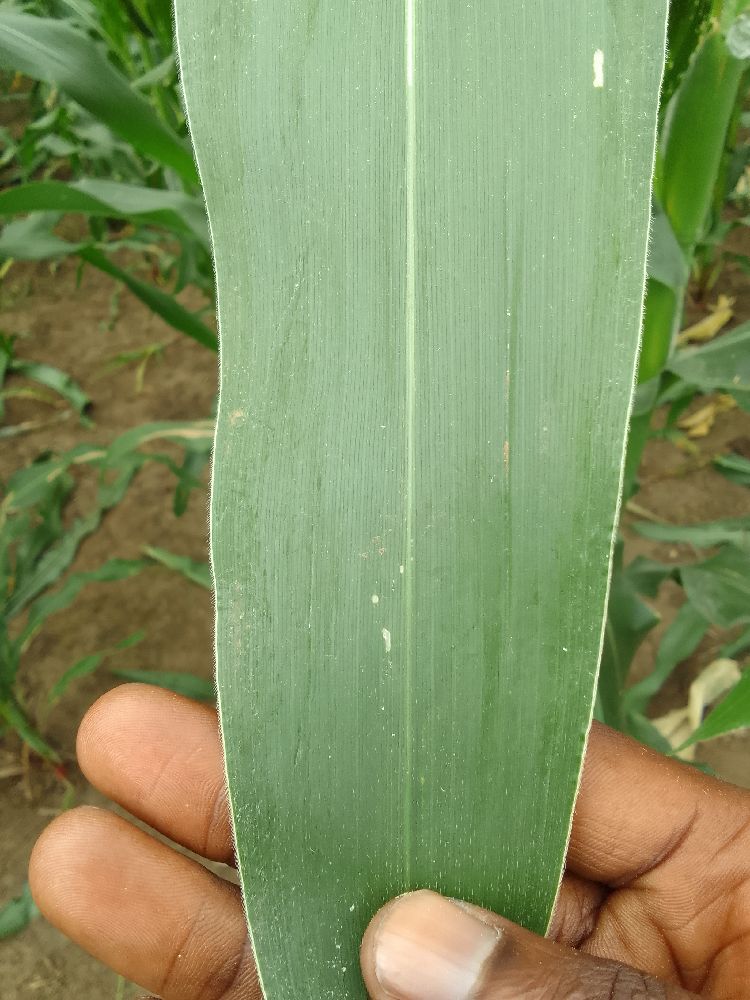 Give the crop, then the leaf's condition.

maize, healthy
